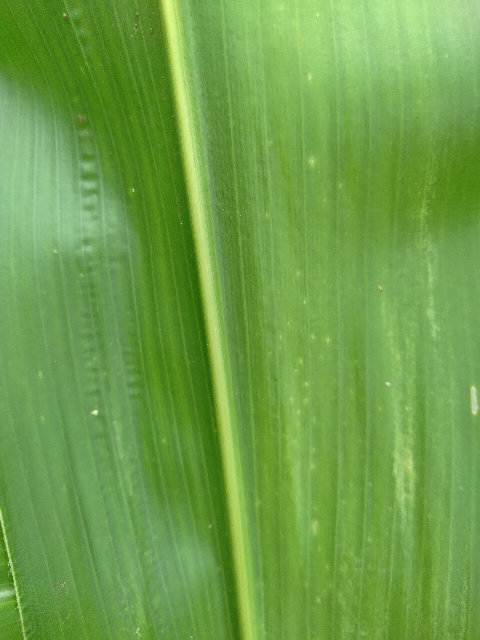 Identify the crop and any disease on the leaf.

maize, maize lethal necrosis
